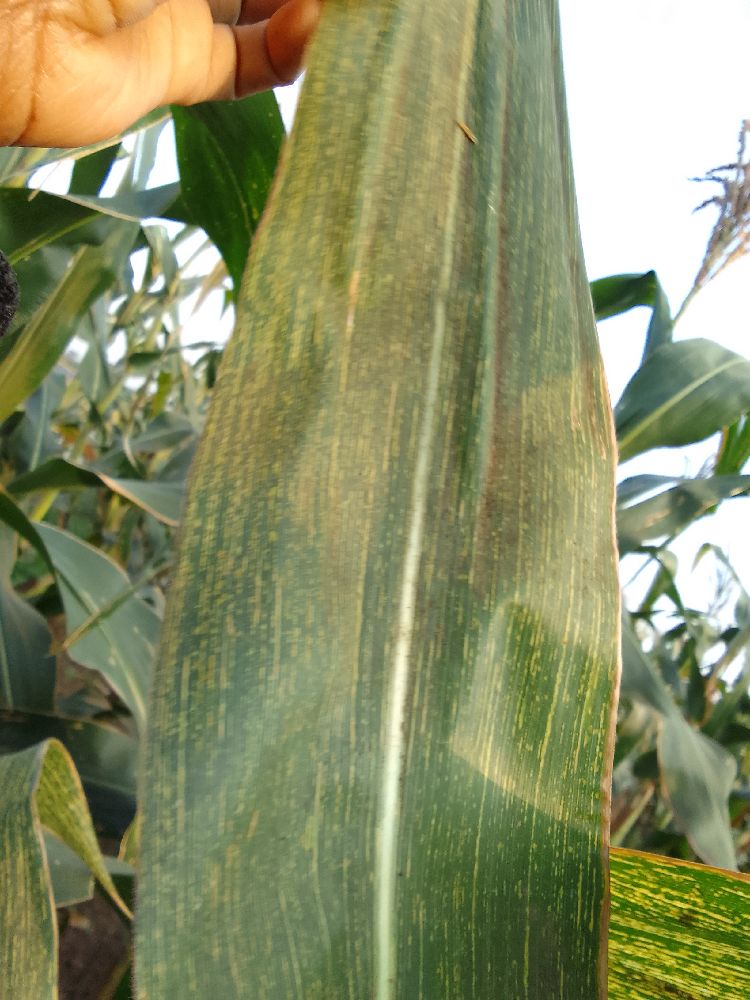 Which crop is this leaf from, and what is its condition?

maize, maize streak virus
